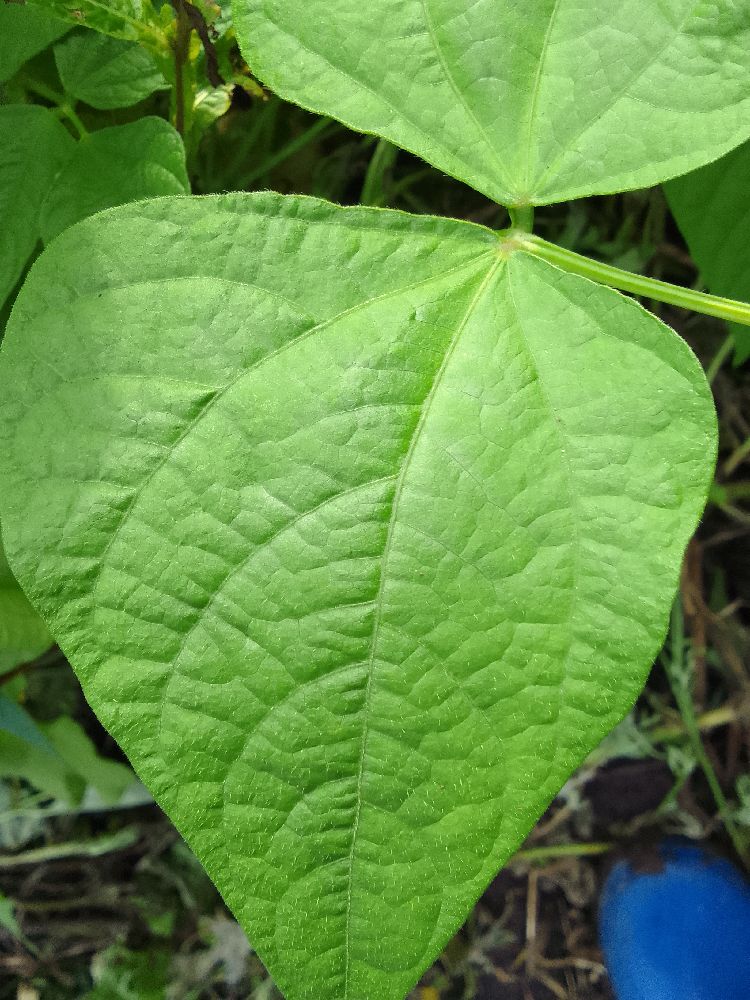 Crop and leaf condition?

common bean, healthy
